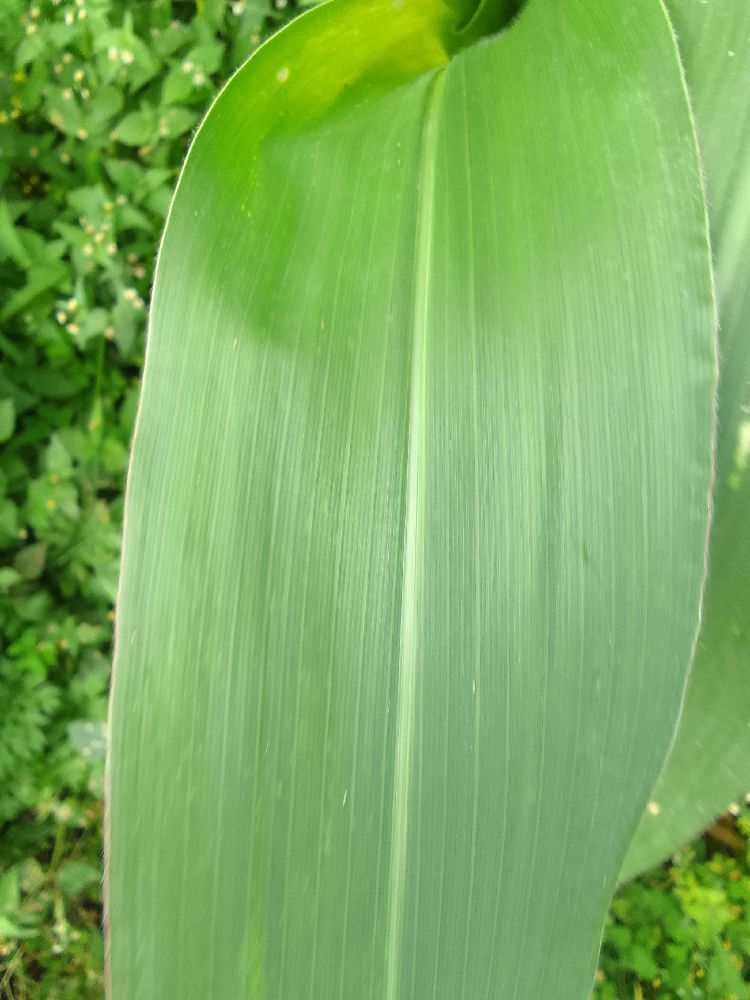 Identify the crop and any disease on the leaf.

maize, healthy
